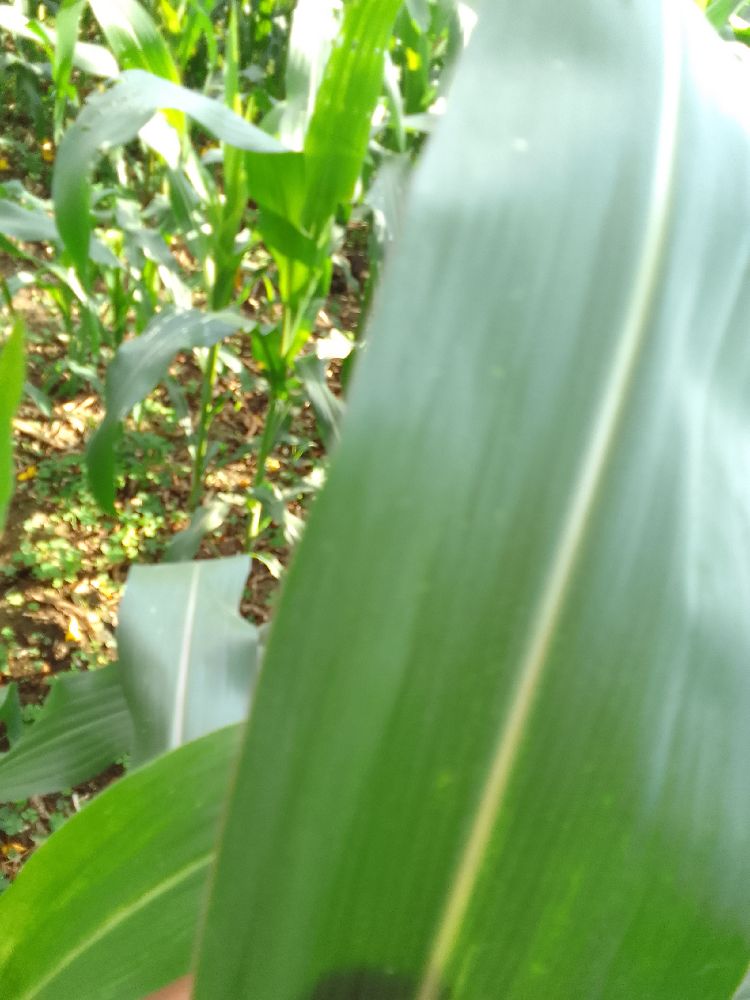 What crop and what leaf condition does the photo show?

maize, healthy
